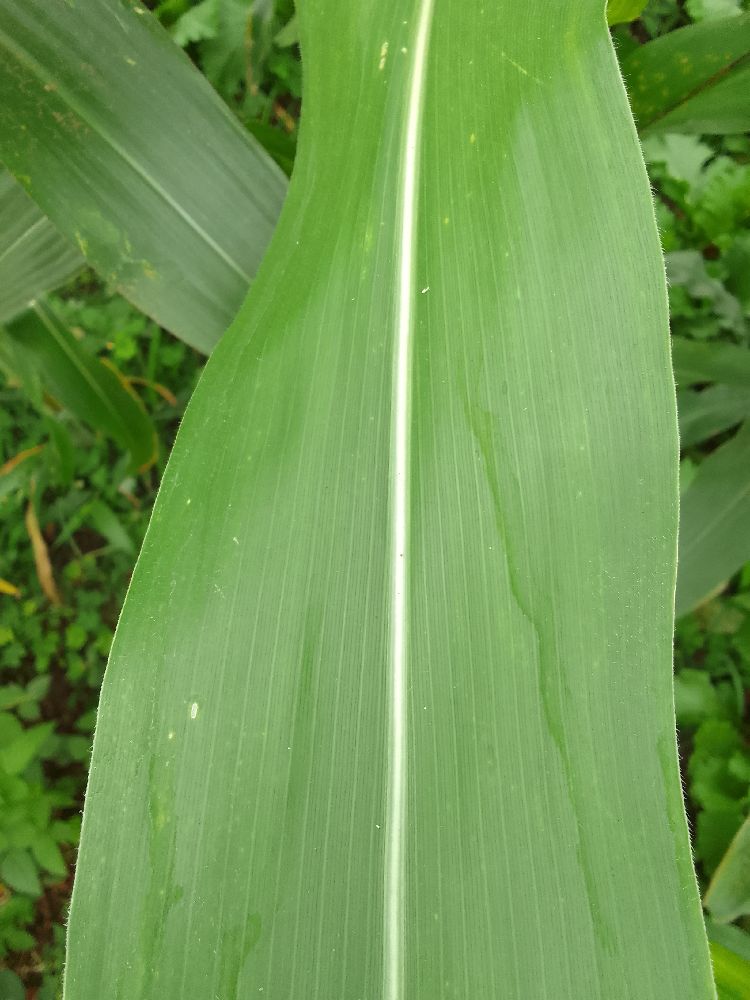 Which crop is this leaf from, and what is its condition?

maize, healthy
